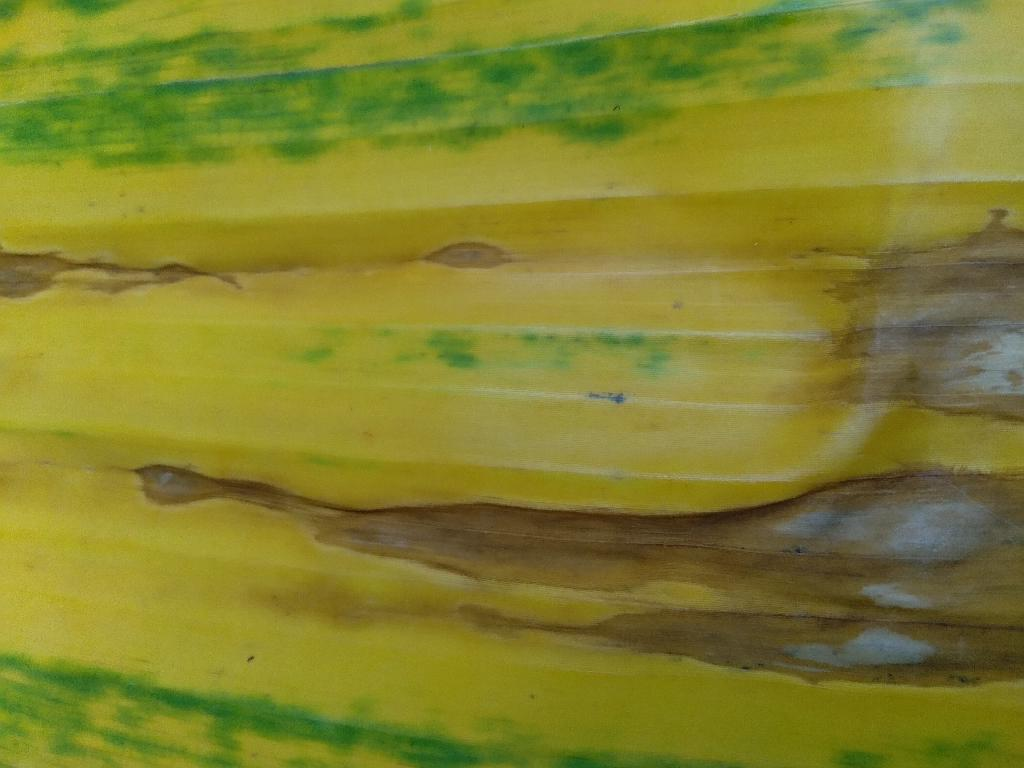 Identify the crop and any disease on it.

banana, fusarium wilt race 1
